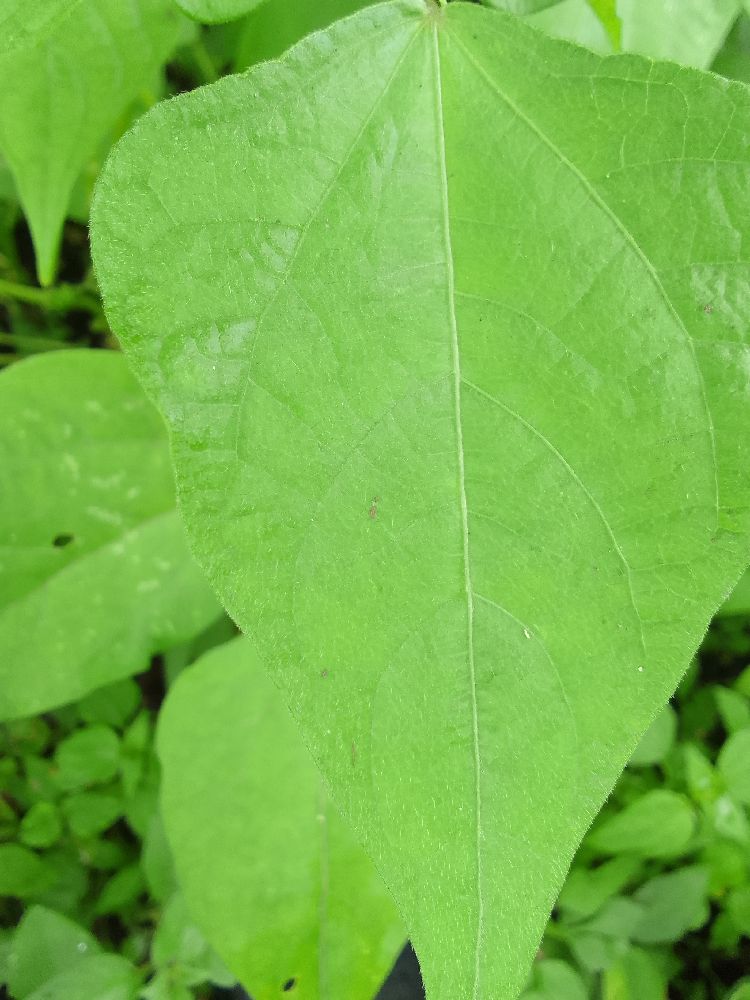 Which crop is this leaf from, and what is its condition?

common bean, healthy
